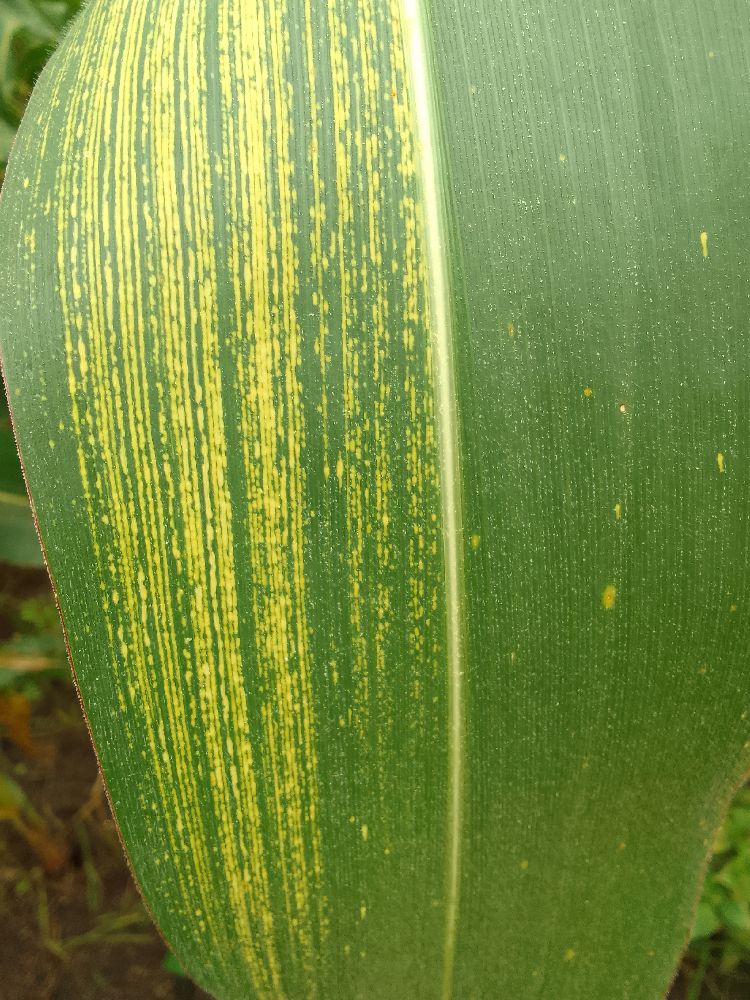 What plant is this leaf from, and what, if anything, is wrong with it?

maize, maize streak virus
